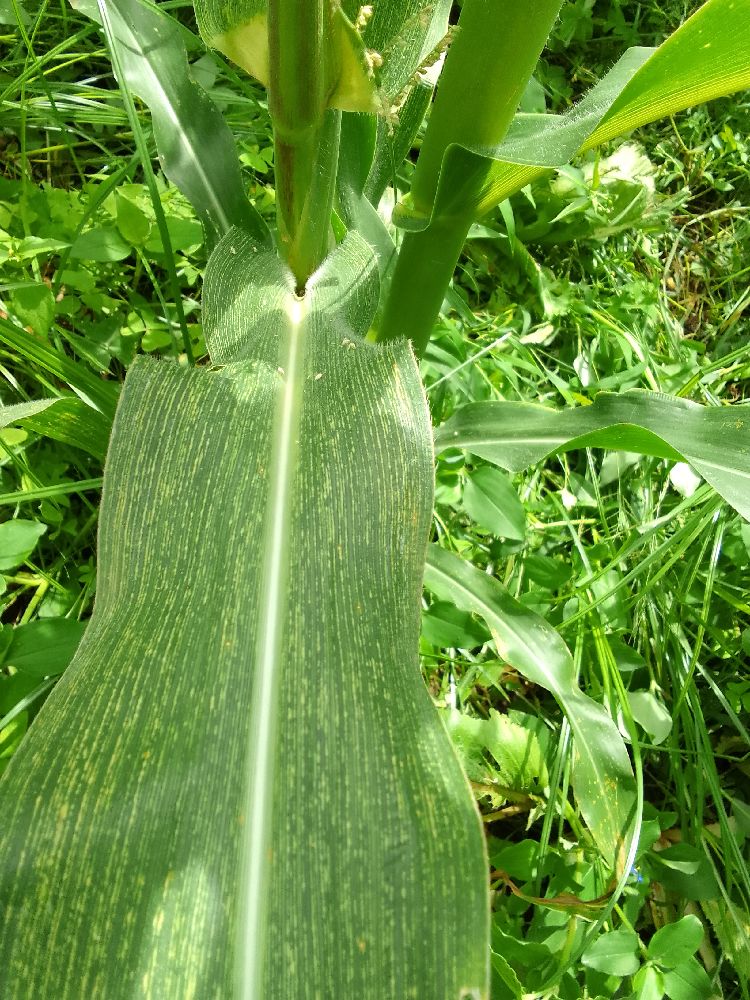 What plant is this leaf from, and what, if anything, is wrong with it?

maize, maize streak virus
